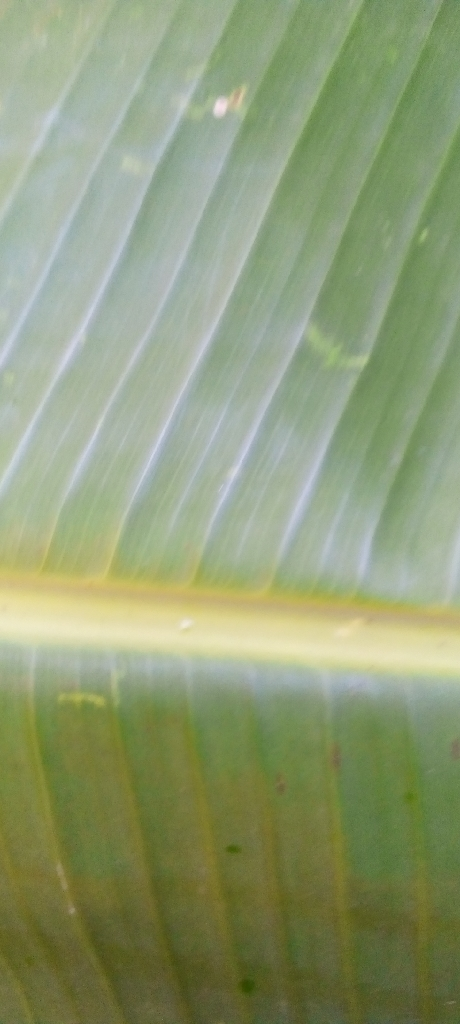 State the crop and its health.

banana, healthy
